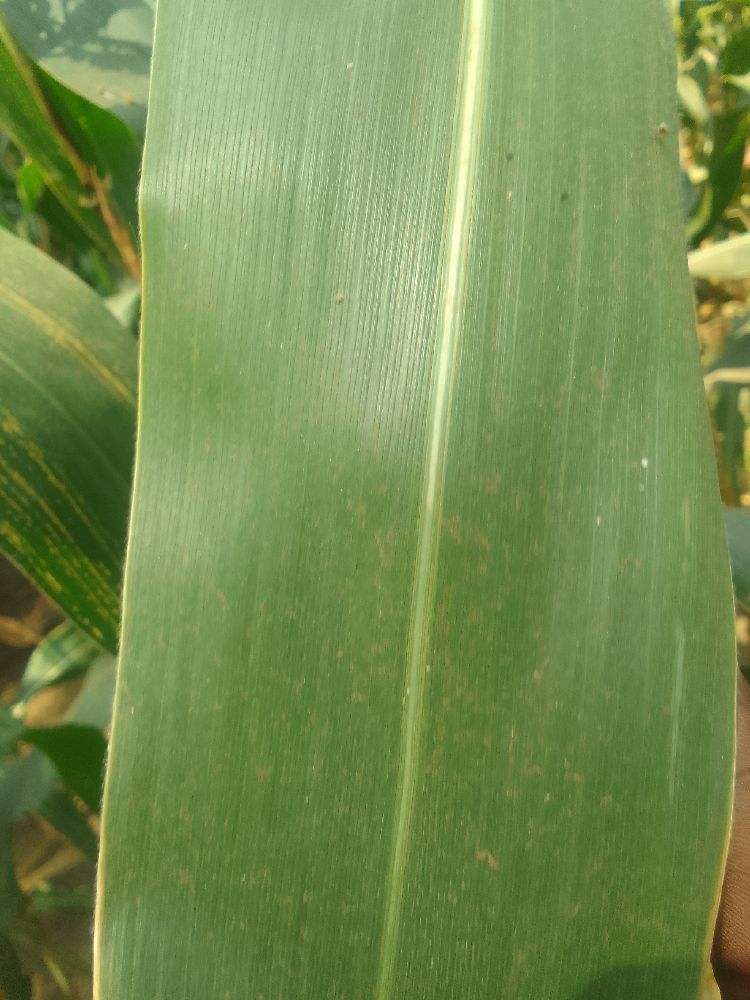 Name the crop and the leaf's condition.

maize, healthy
